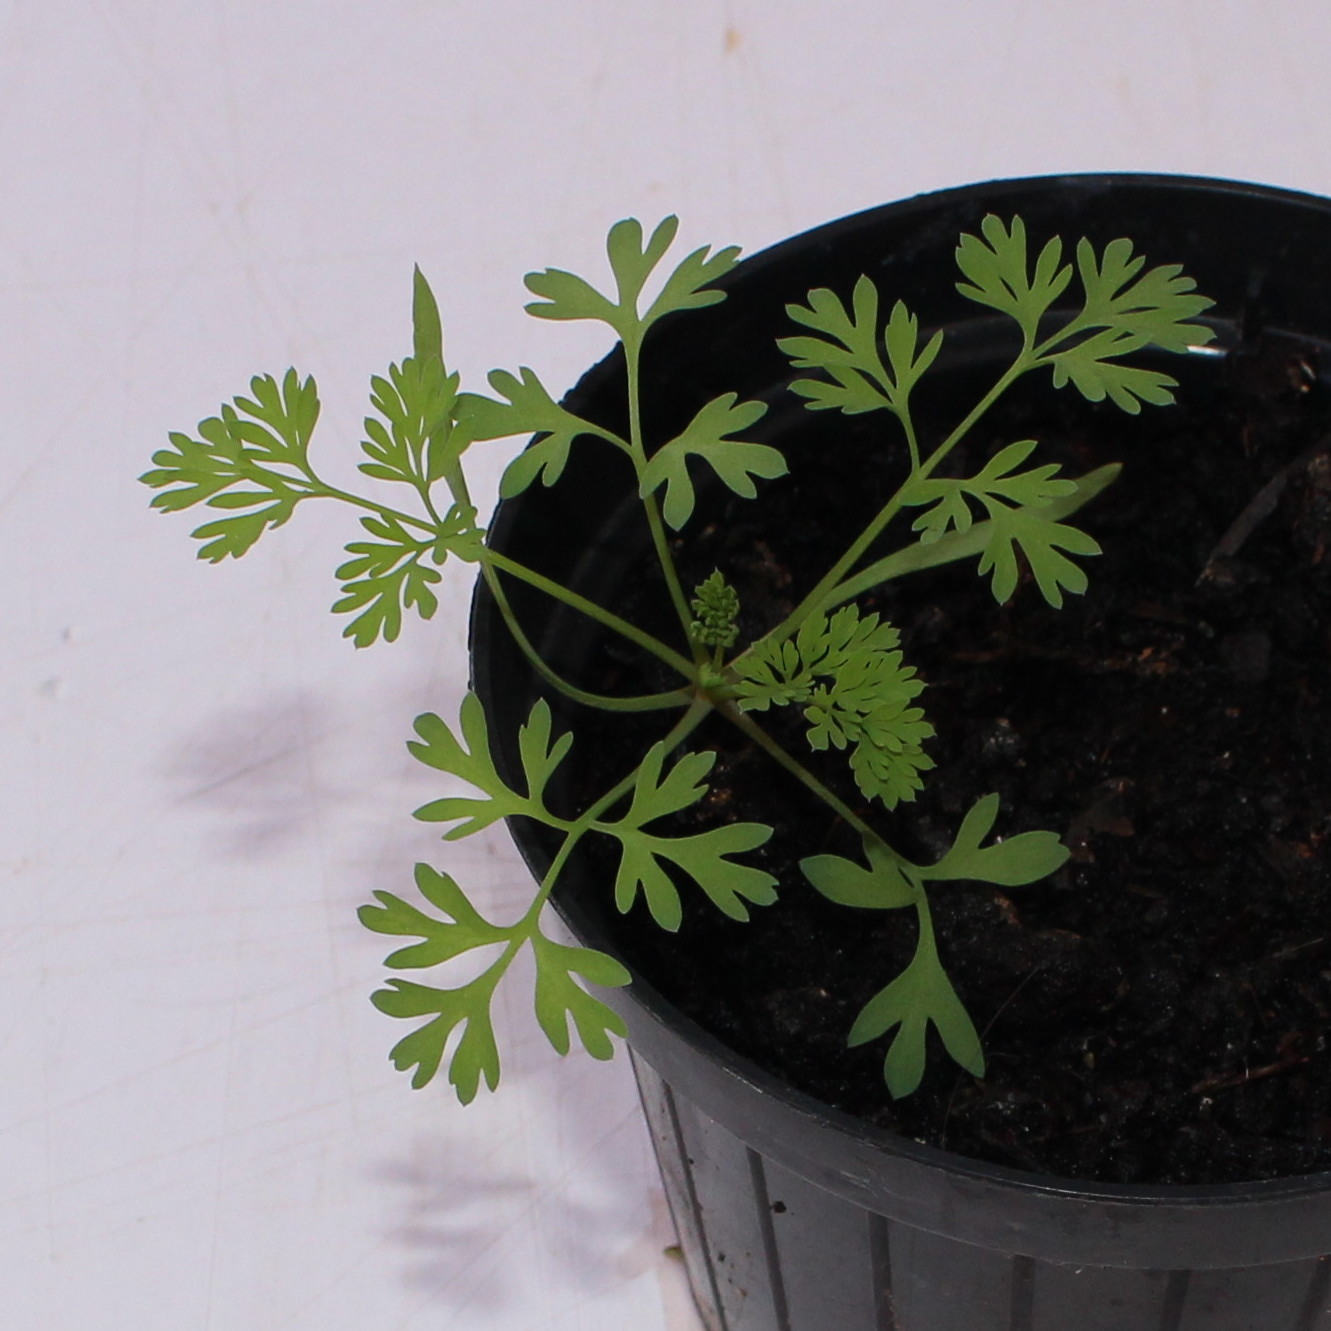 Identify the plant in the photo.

Fumaria officinalis
